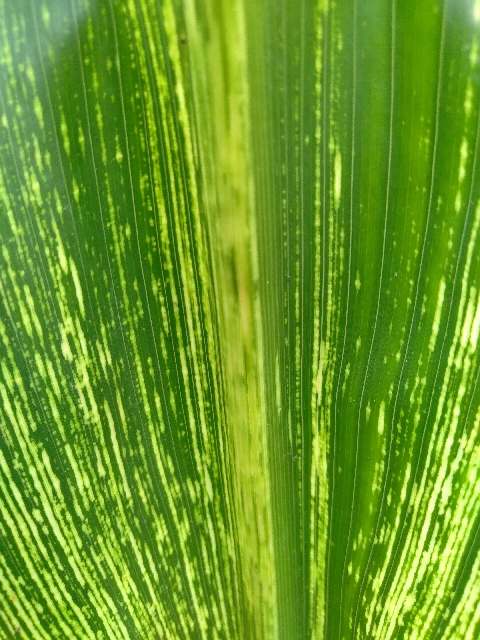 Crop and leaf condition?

maize, maize streak virus
